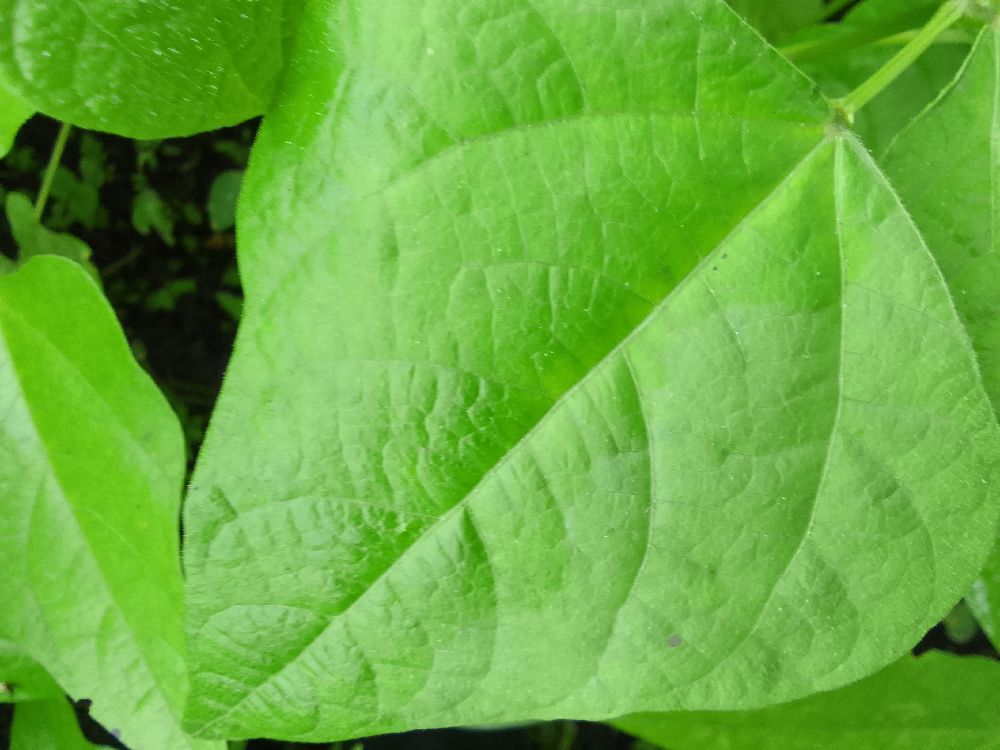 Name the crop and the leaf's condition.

common bean, healthy
